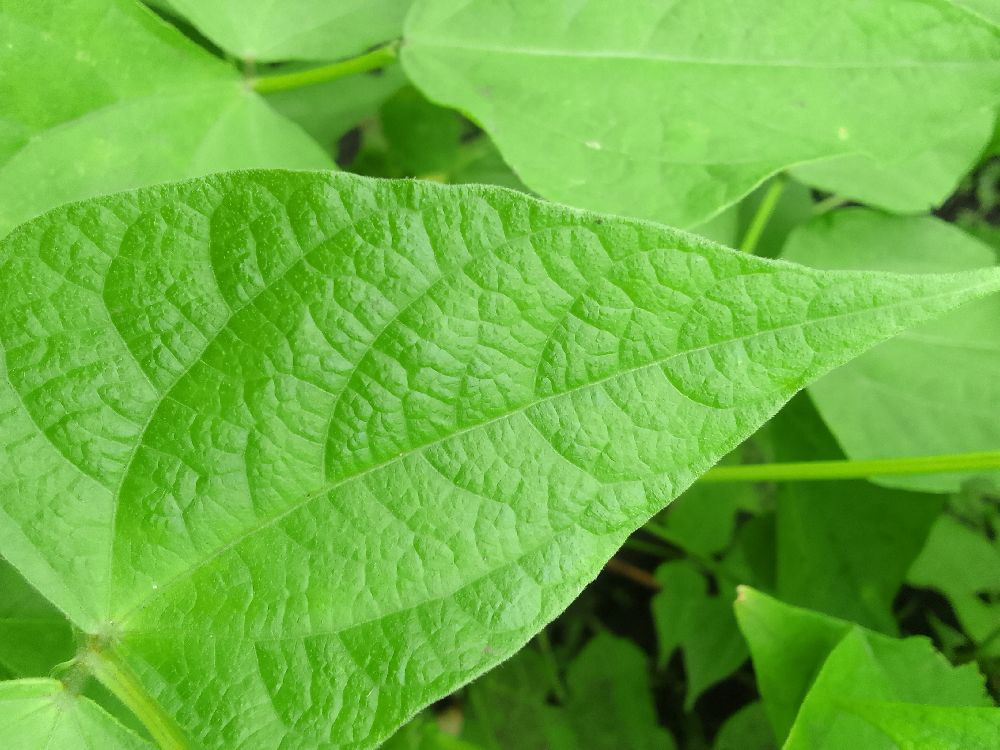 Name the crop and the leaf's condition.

common bean, healthy
